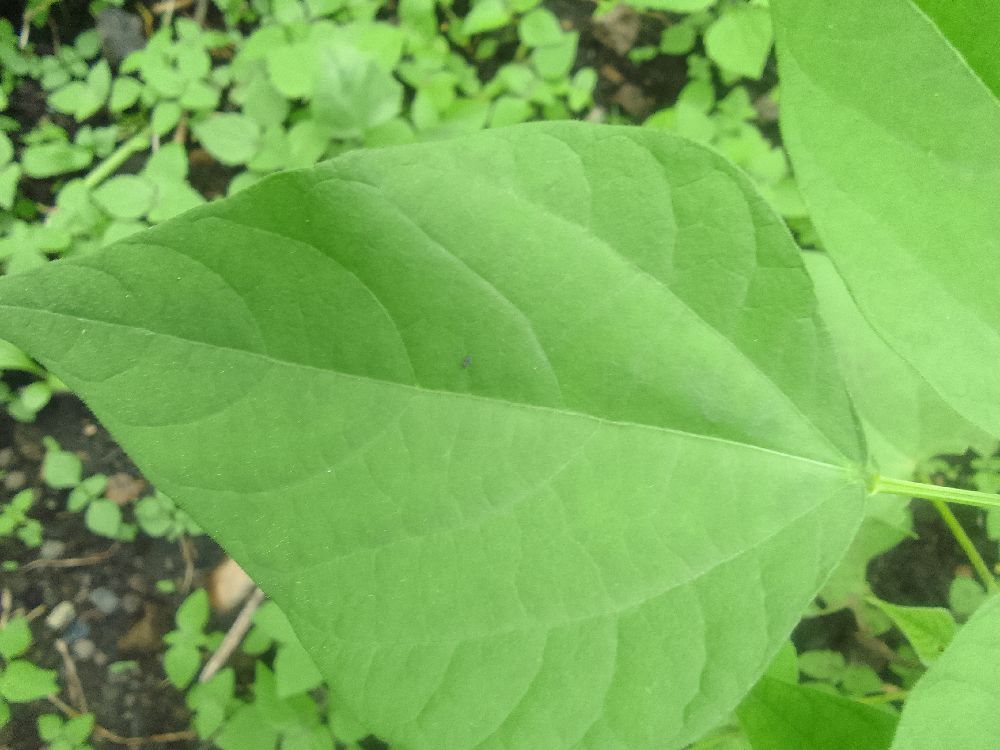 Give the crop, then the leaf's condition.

common bean, healthy
